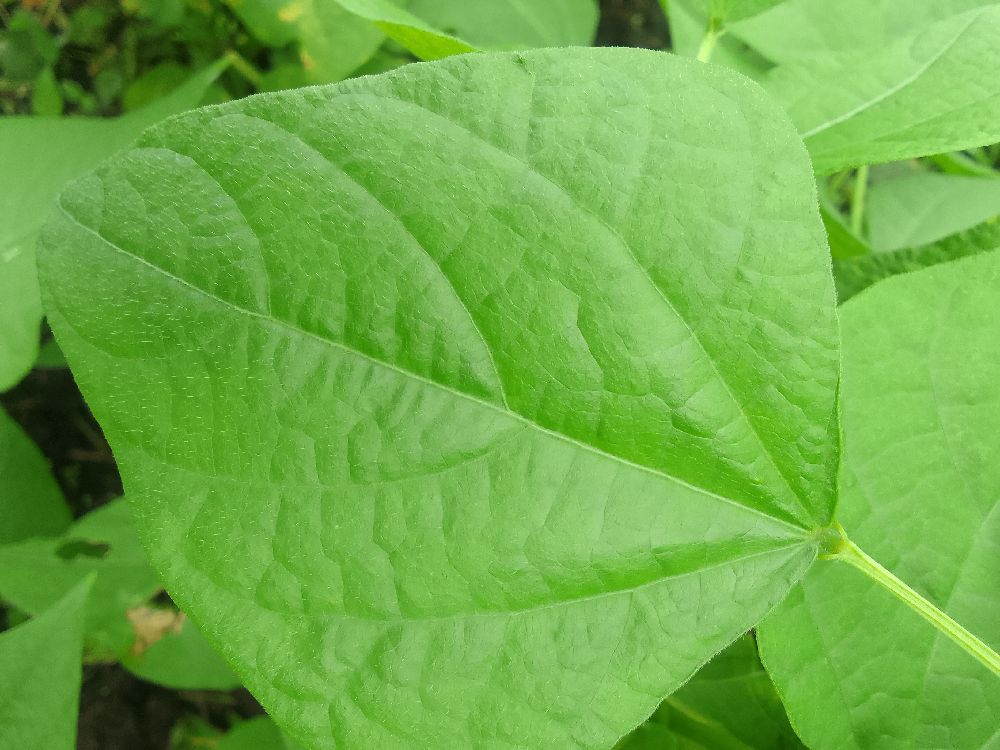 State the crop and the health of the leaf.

common bean, healthy
